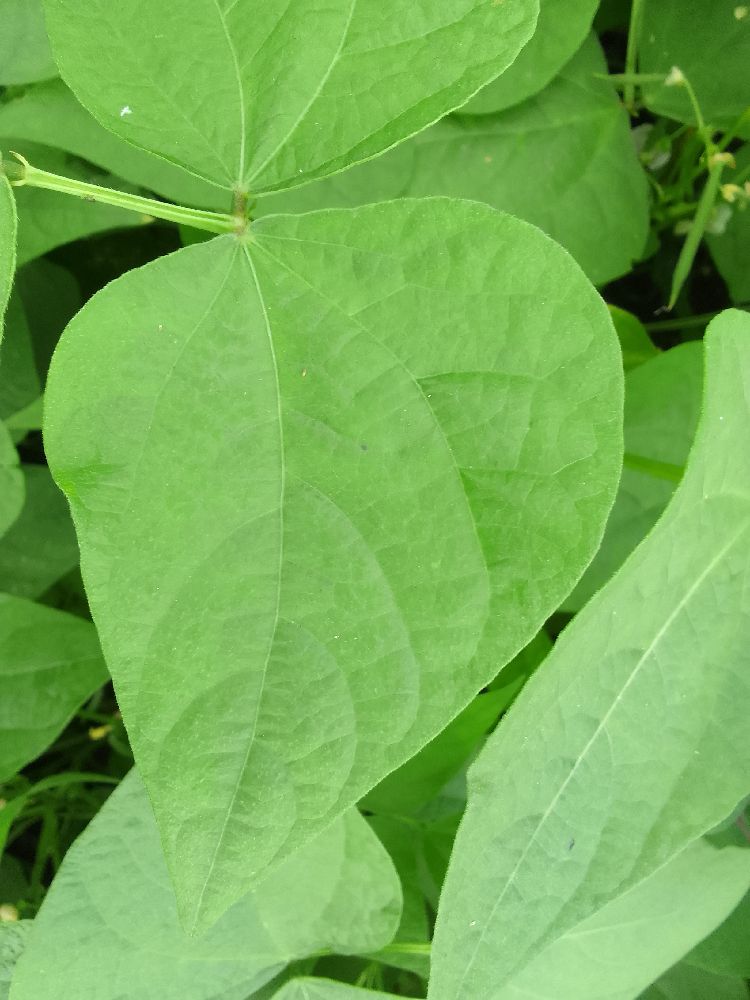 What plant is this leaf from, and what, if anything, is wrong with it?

common bean, healthy
